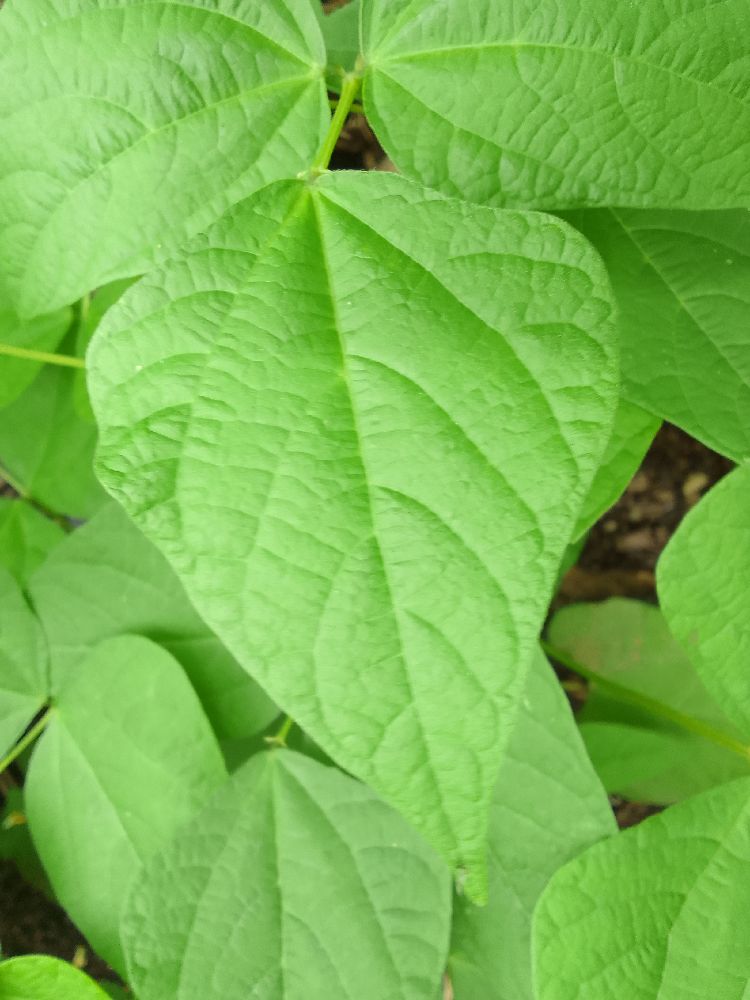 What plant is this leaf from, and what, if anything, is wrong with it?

common bean, healthy
